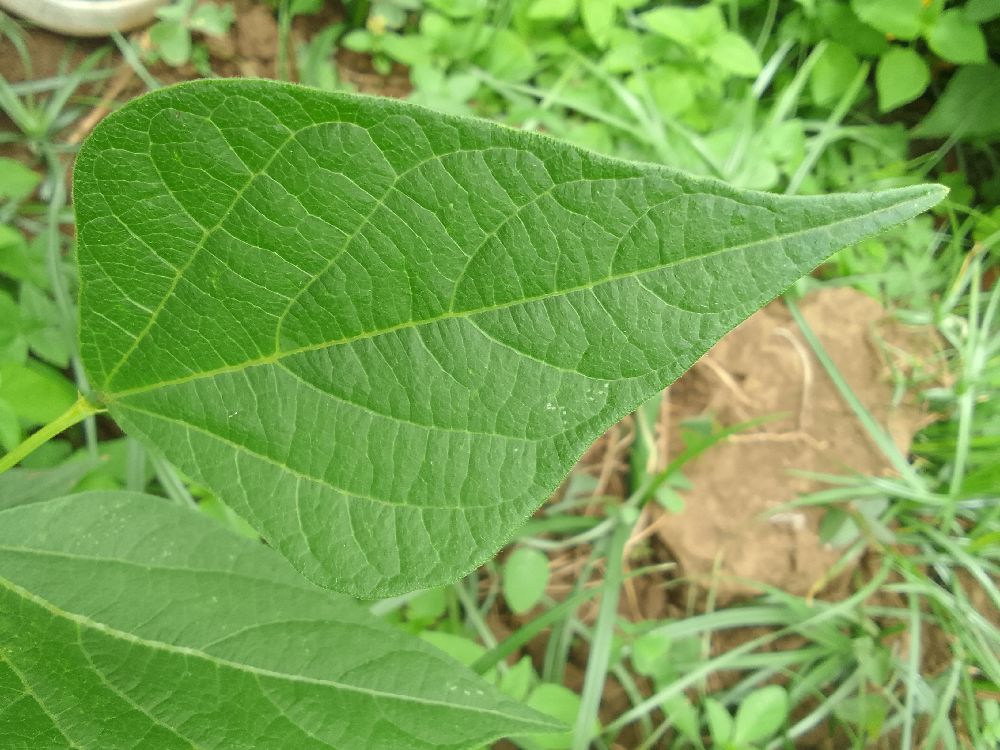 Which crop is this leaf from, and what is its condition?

common bean, healthy
